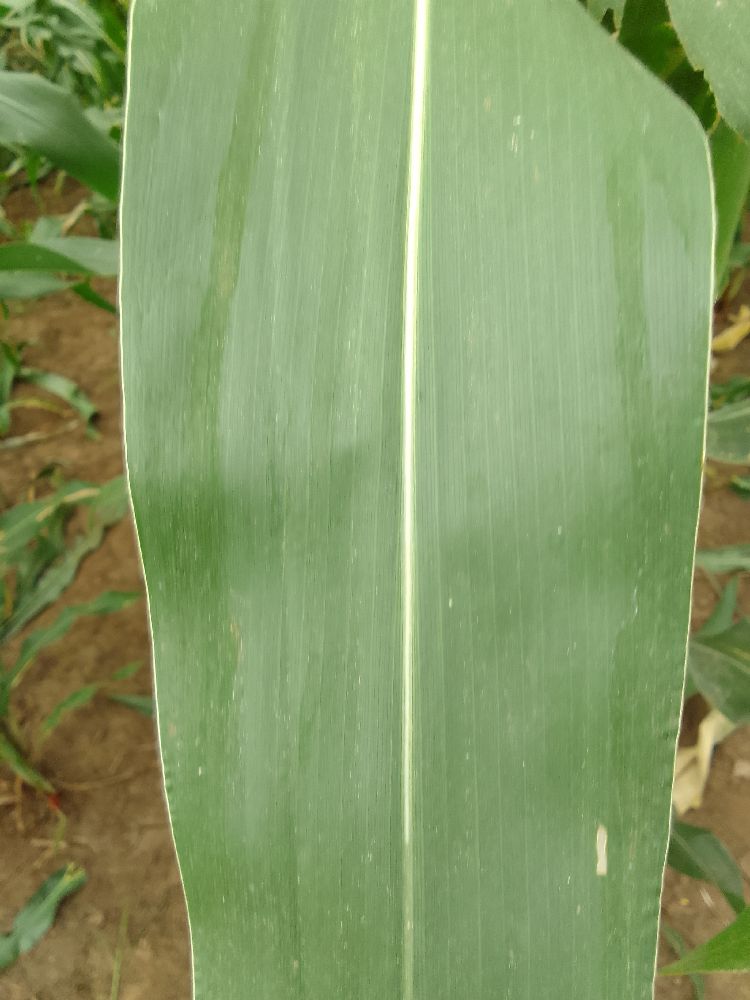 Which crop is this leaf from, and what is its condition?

maize, healthy
